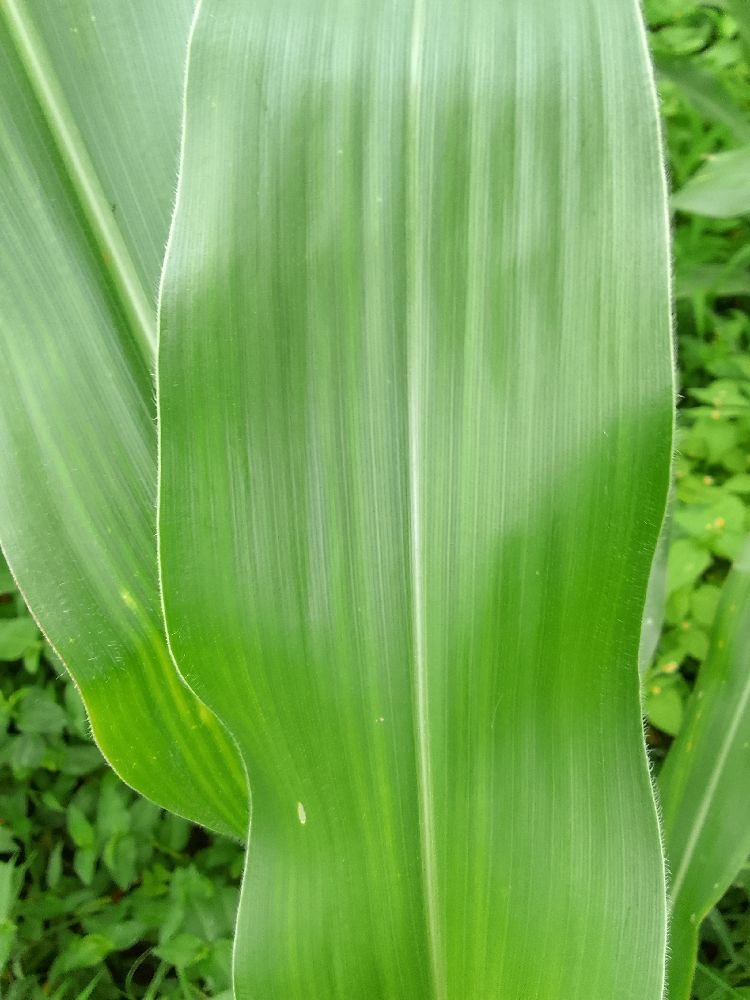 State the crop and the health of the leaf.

maize, healthy
